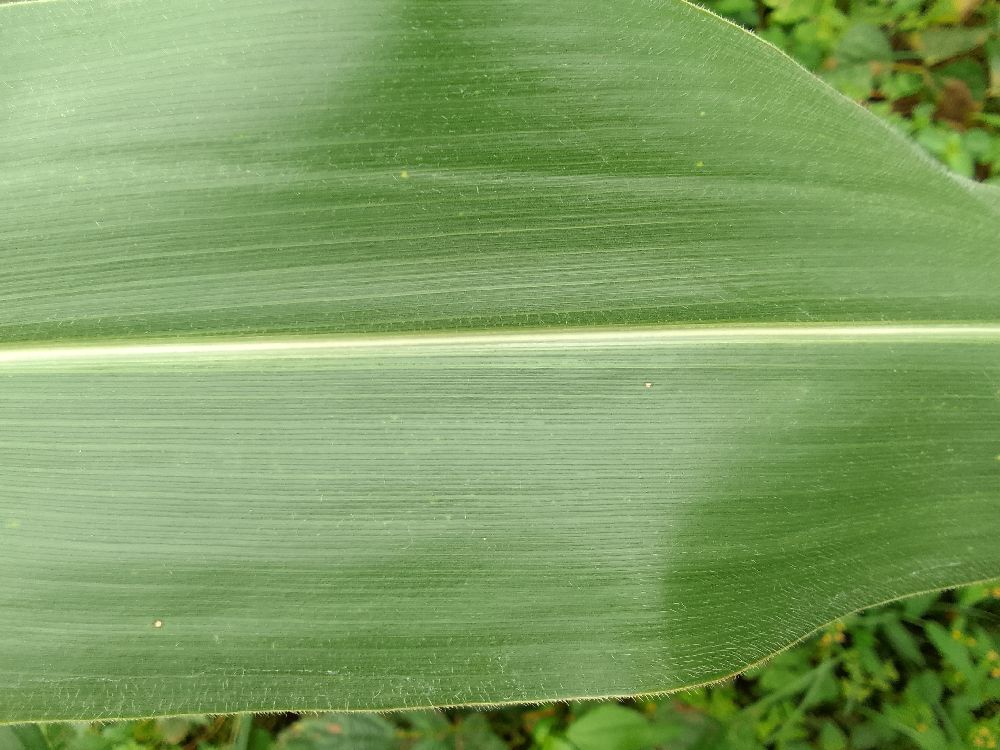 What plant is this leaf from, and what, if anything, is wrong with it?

maize, healthy
